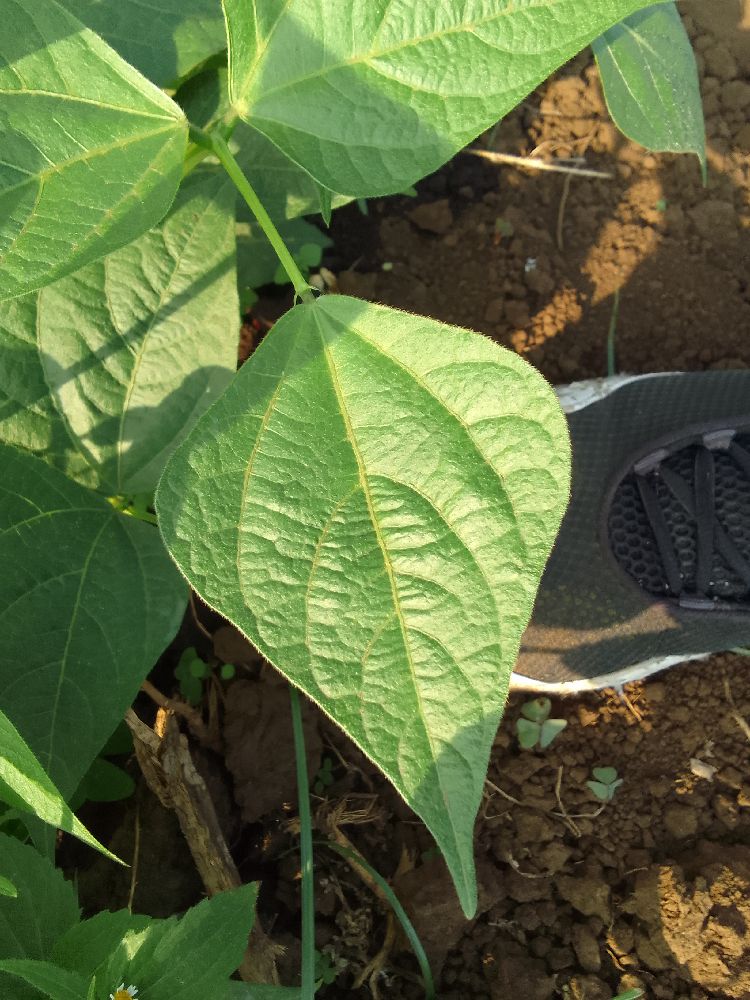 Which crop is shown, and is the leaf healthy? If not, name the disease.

common bean, healthy
